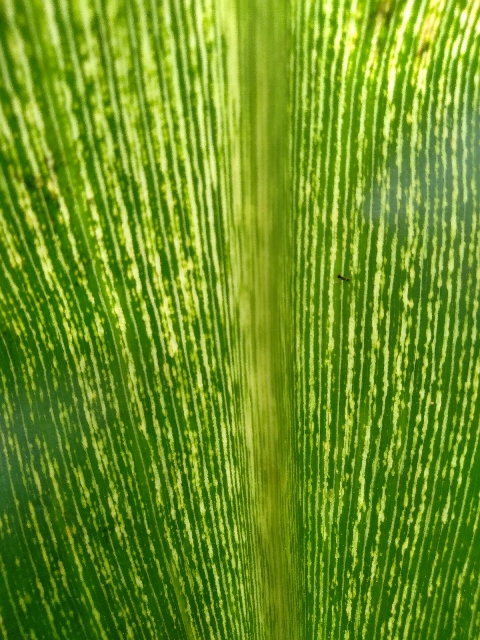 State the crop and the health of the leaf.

maize, maize streak virus
